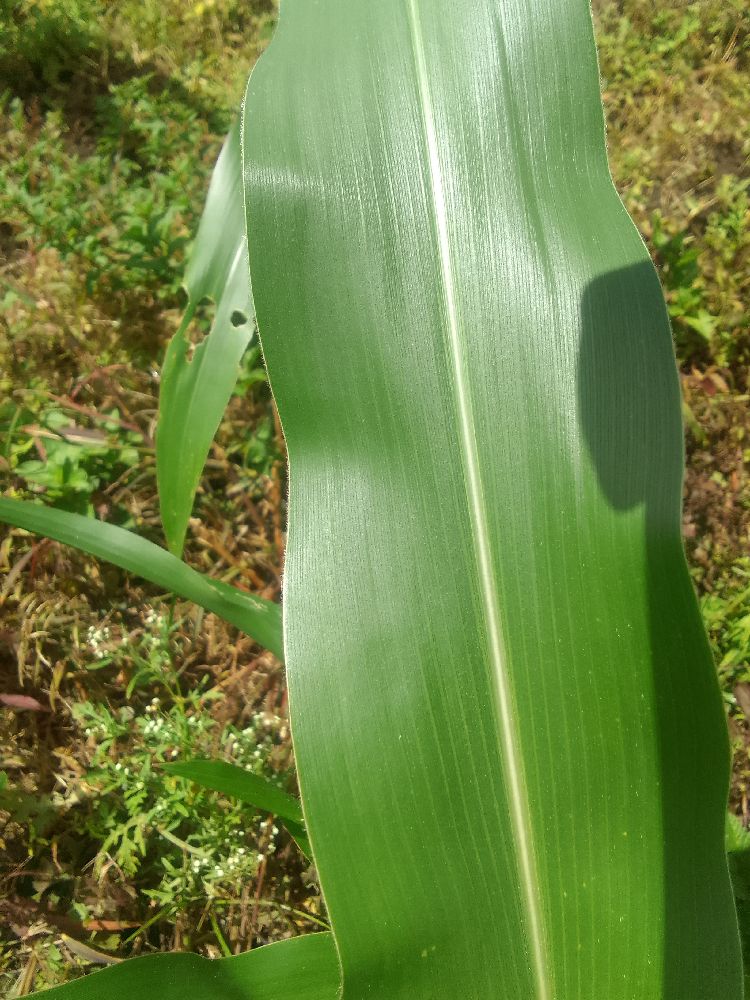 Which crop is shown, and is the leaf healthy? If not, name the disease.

maize, healthy
